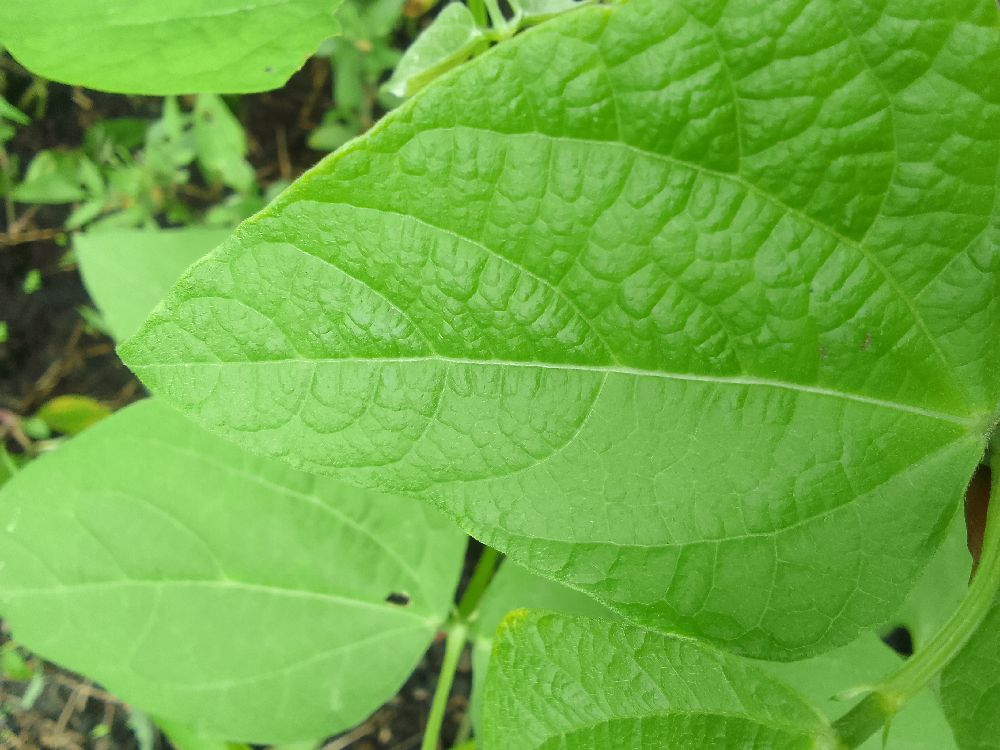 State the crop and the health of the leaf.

common bean, healthy
